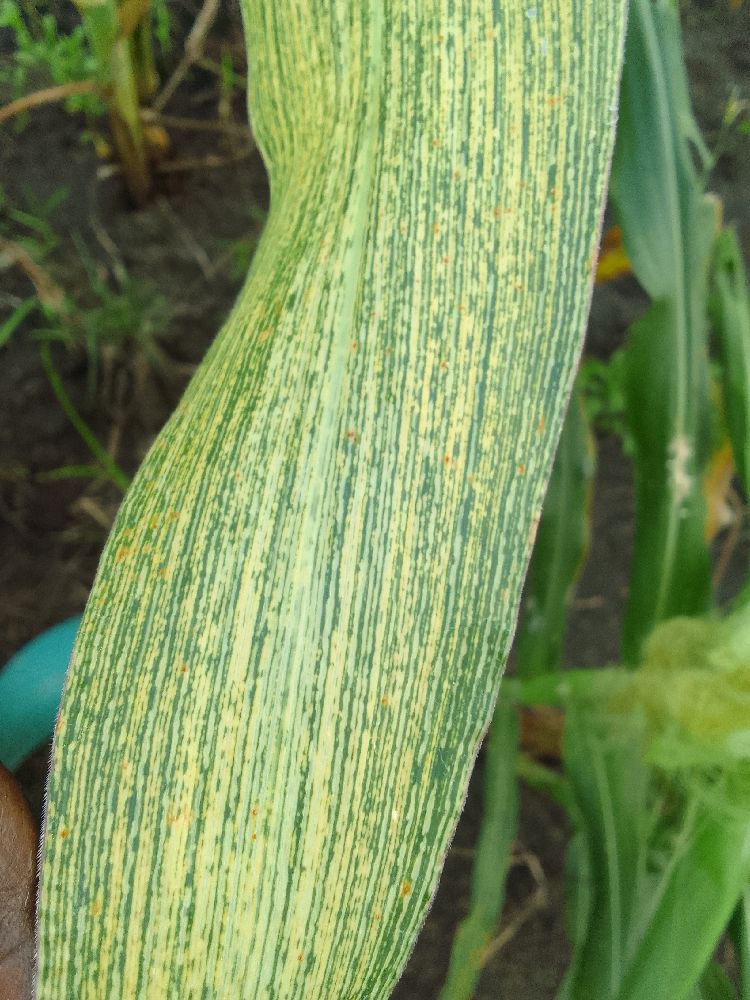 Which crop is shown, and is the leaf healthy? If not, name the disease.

maize, maize streak virus
